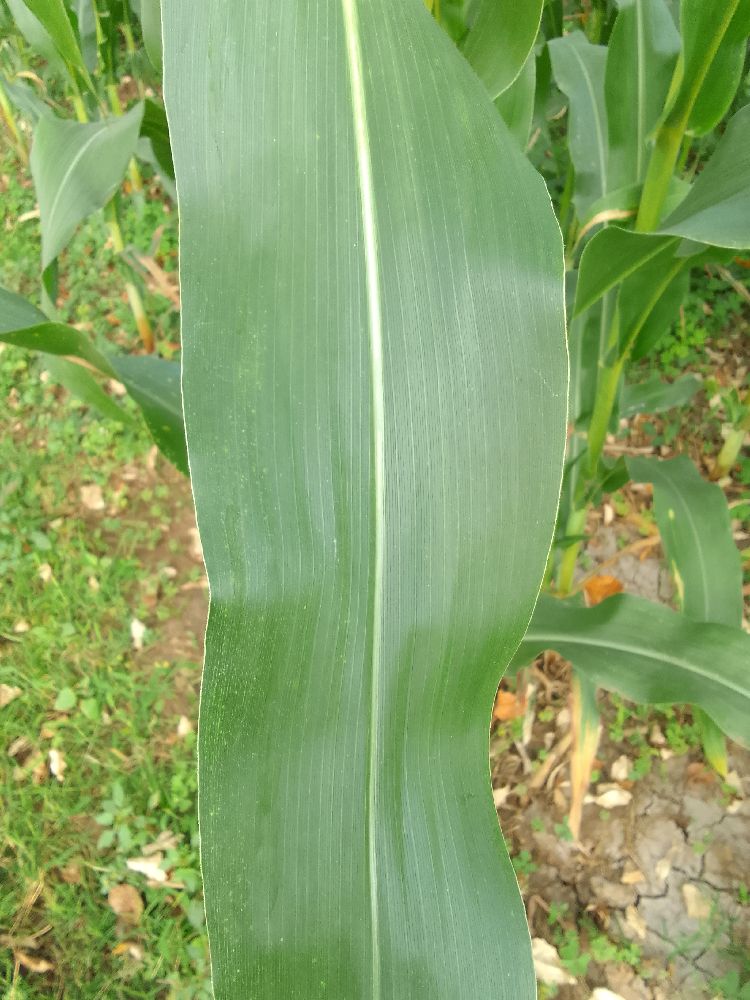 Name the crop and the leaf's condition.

maize, healthy
